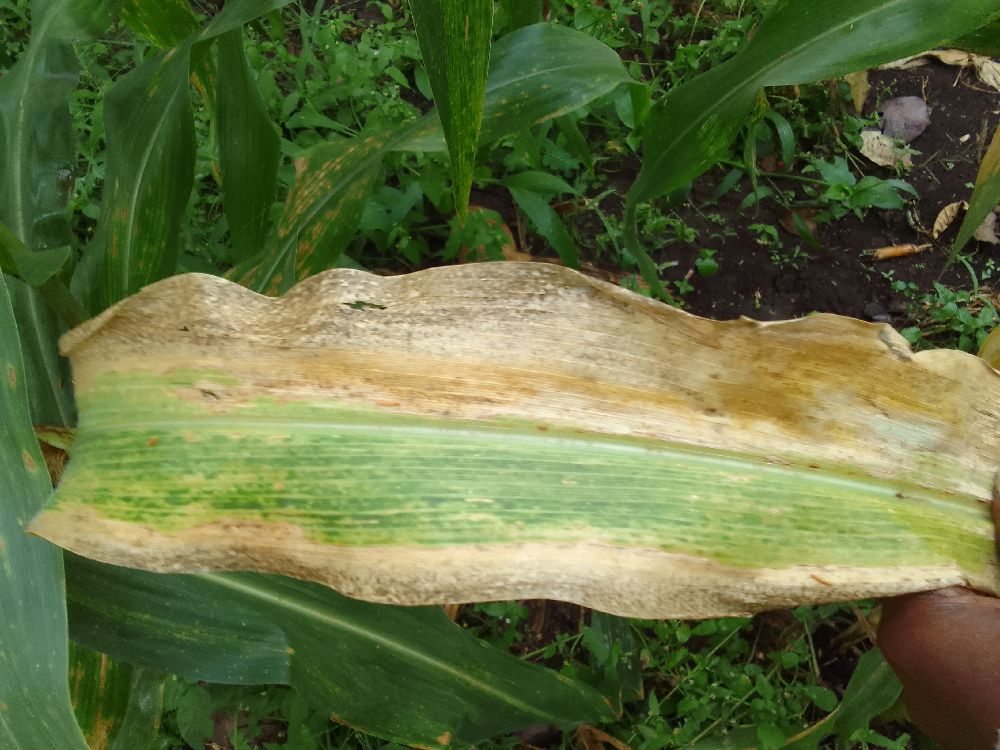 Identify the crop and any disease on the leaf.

maize, maize lethal necrosis
